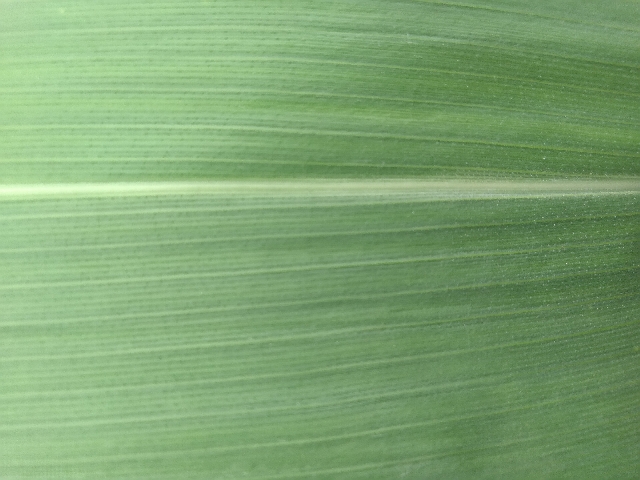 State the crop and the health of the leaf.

maize, healthy
